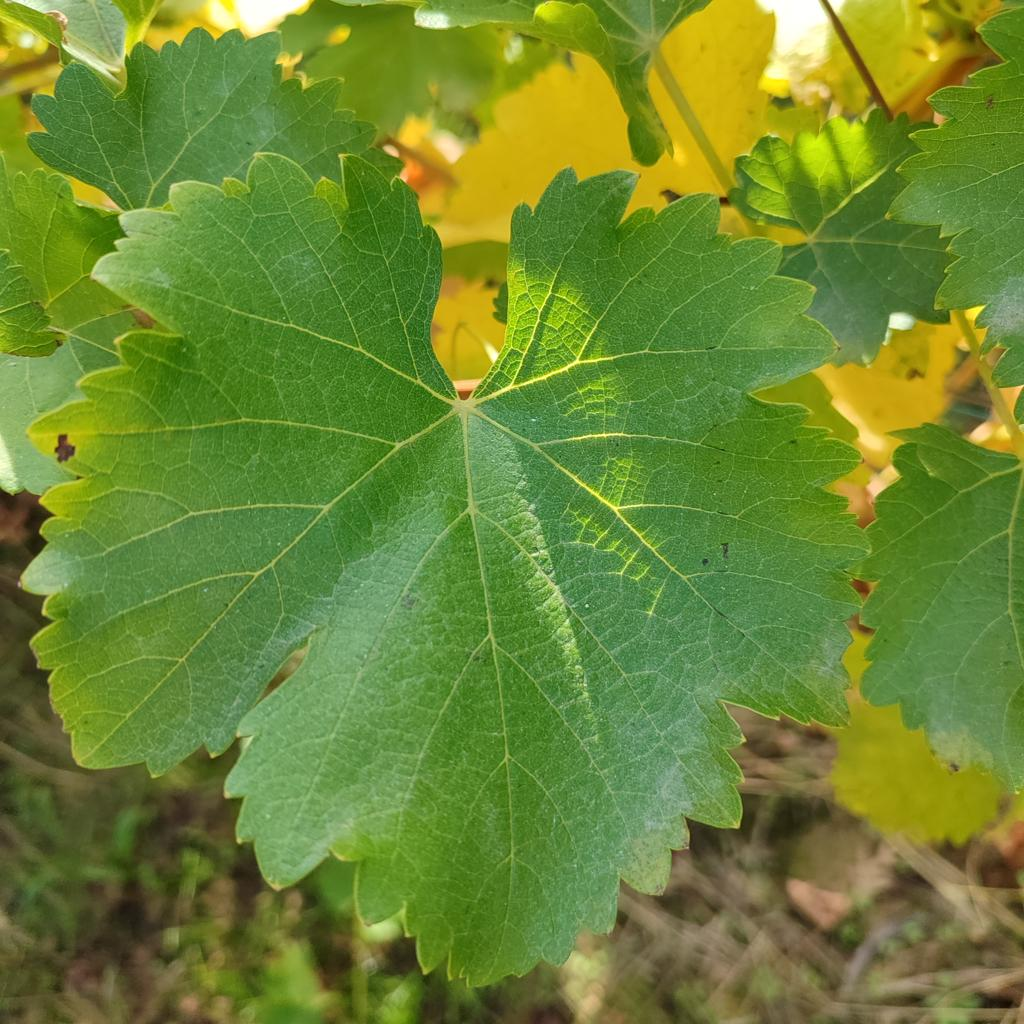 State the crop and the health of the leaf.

grapevine, powdery mildew
